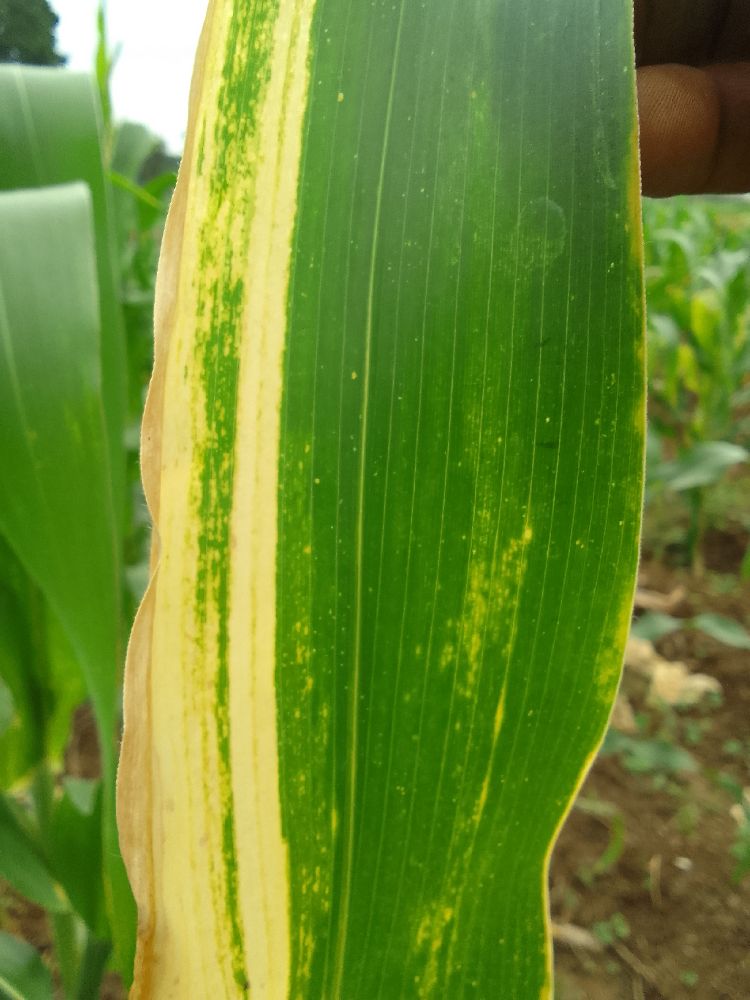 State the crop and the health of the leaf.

maize, maize lethal necrosis
